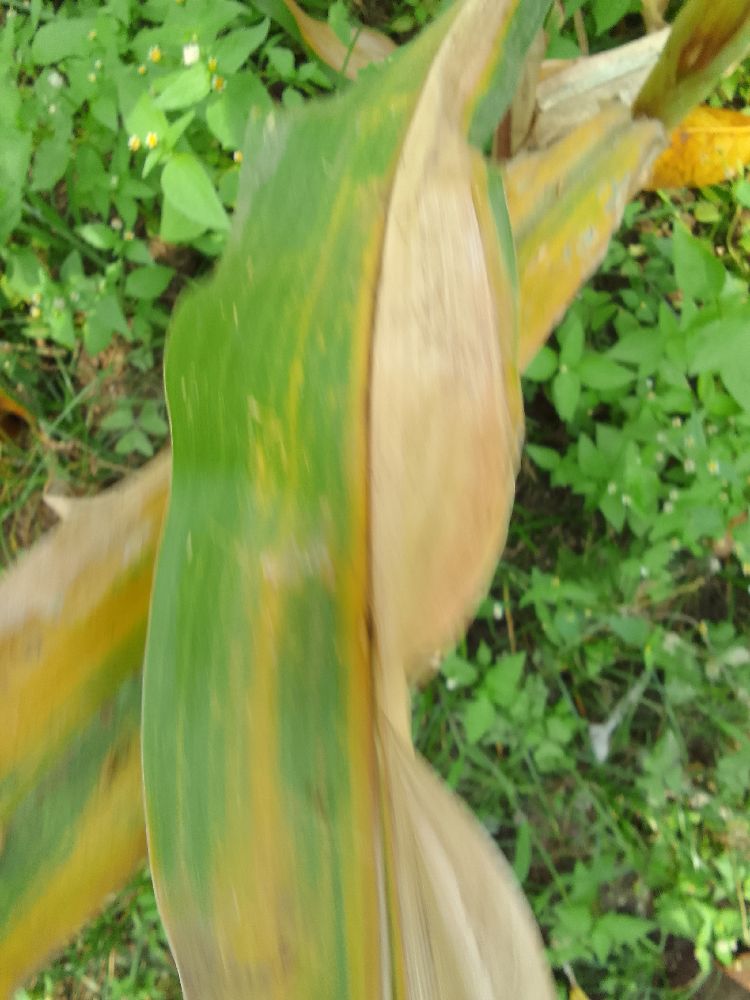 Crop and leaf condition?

maize, maize lethal necrosis
